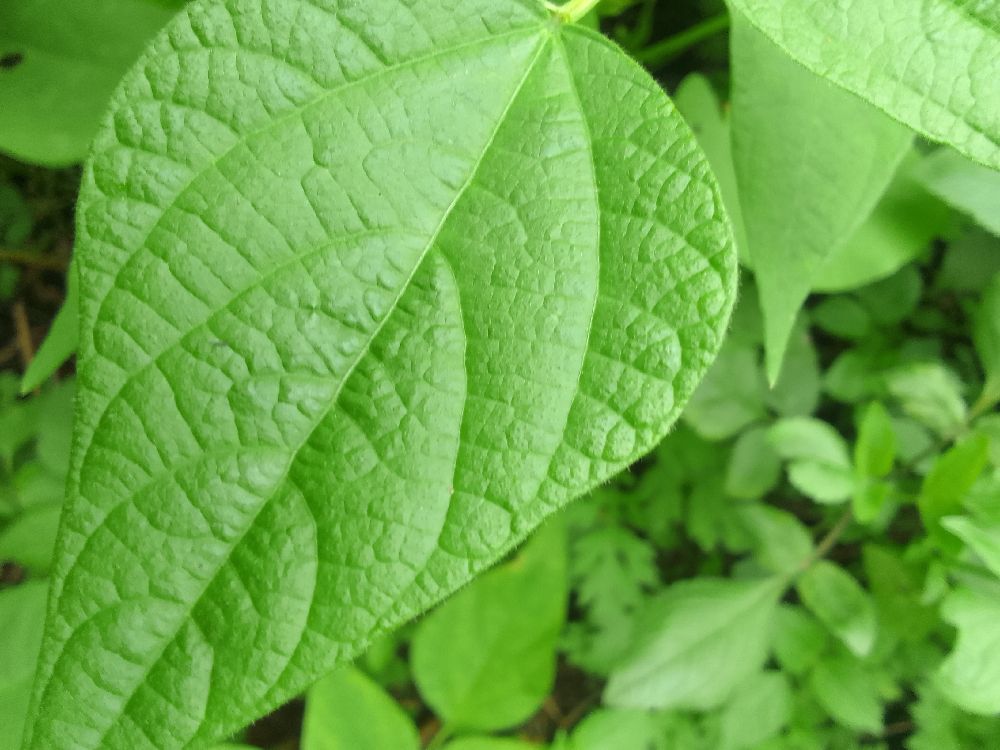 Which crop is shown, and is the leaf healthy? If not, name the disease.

common bean, healthy
